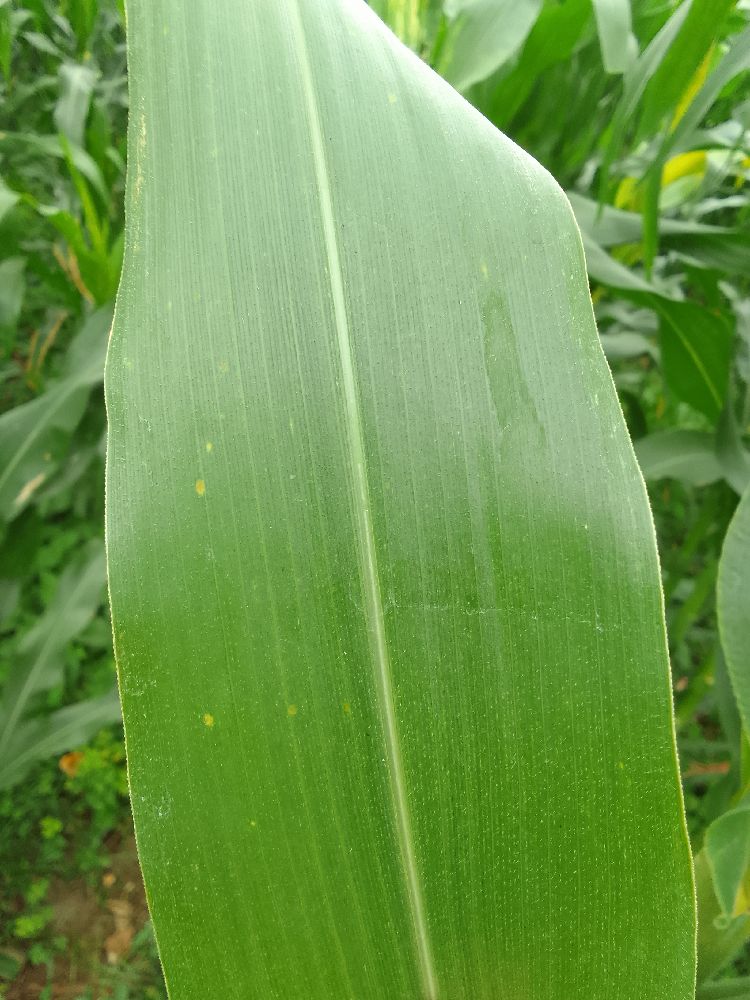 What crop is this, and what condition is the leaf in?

maize, healthy
